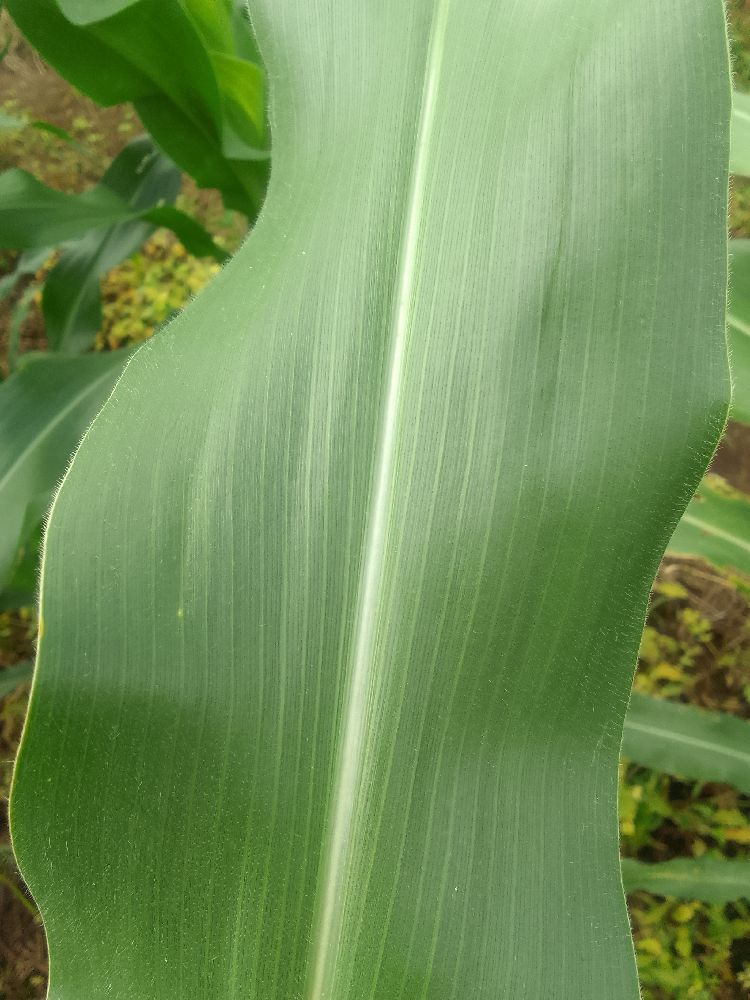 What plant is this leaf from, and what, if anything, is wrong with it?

maize, healthy
